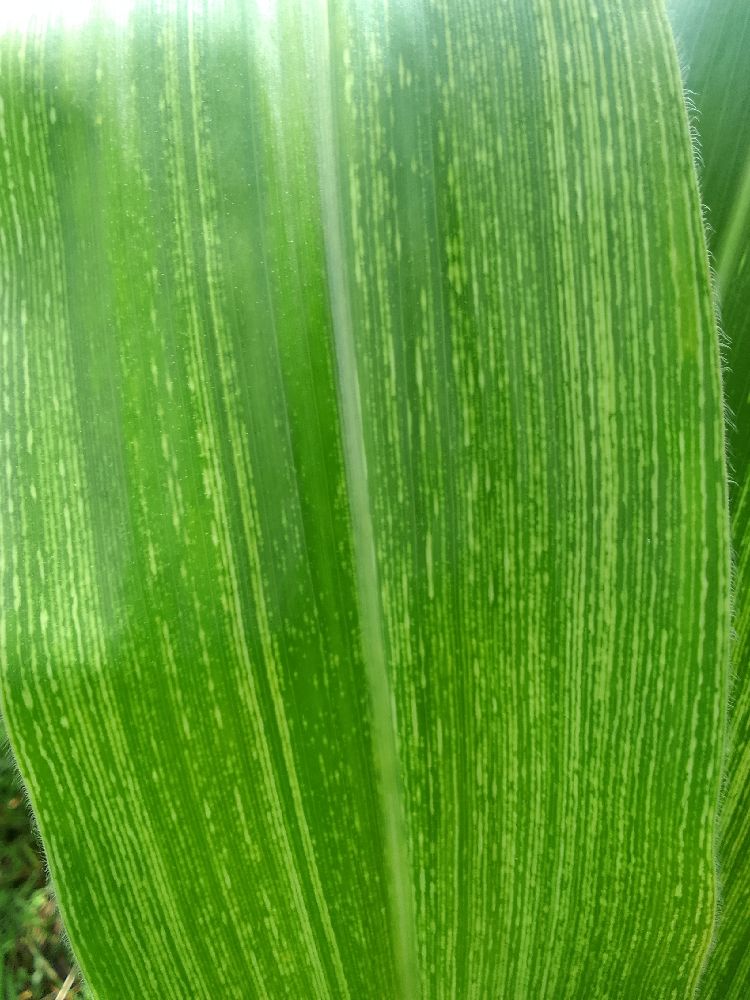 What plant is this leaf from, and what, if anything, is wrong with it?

maize, maize streak virus
